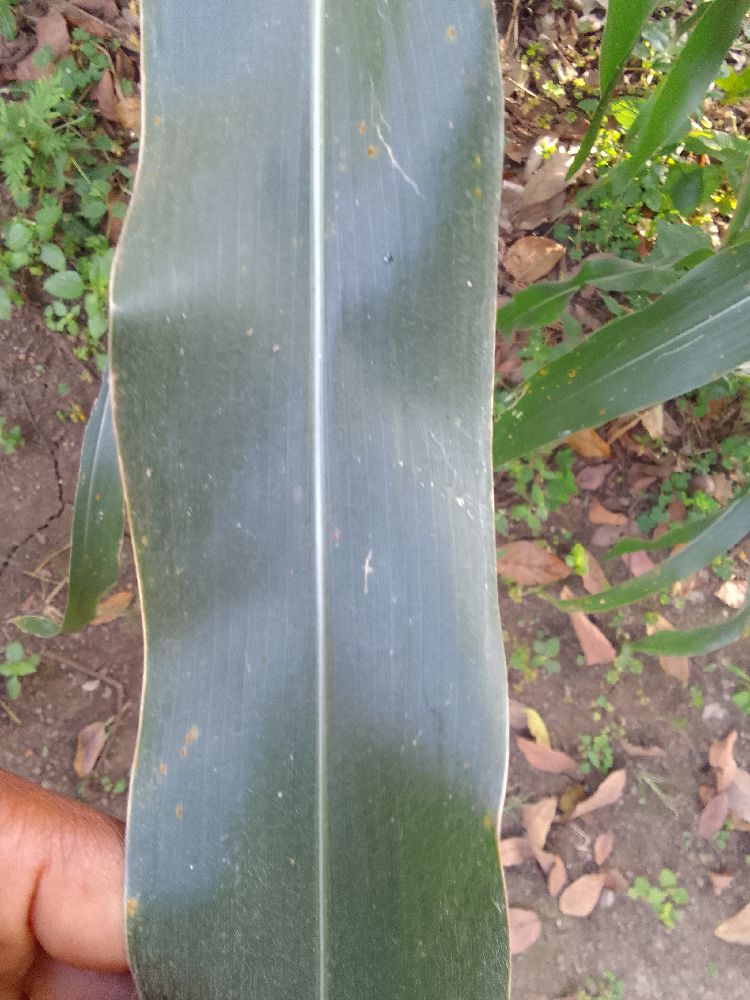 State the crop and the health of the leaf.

maize, healthy
